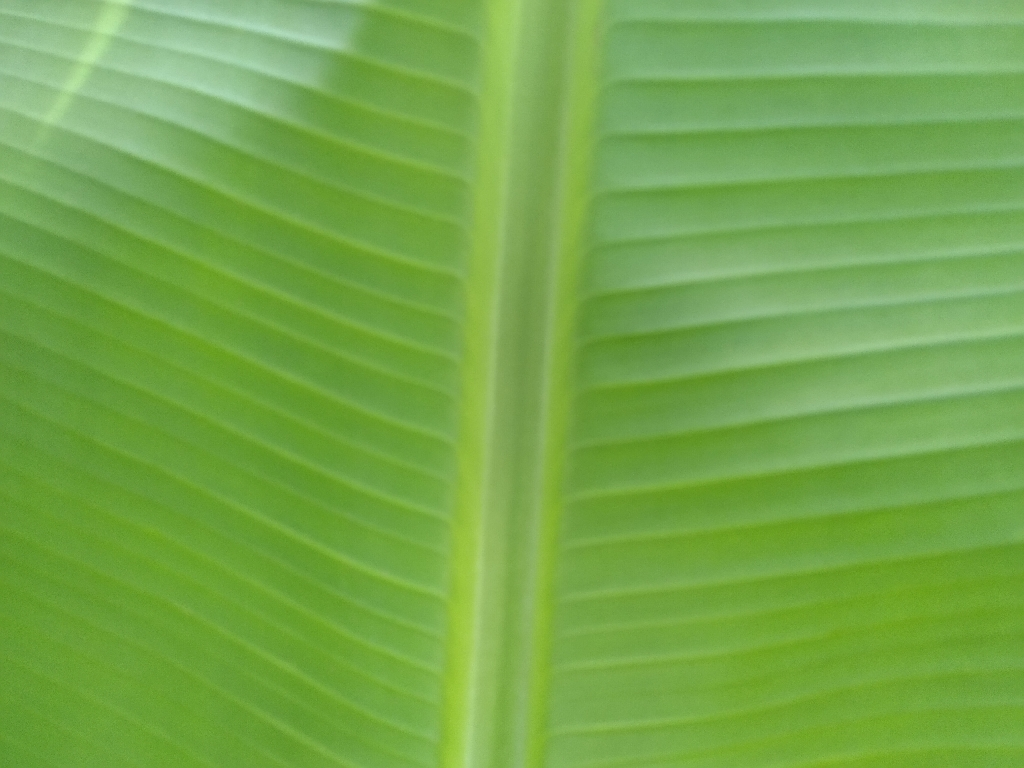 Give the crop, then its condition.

banana, healthy
